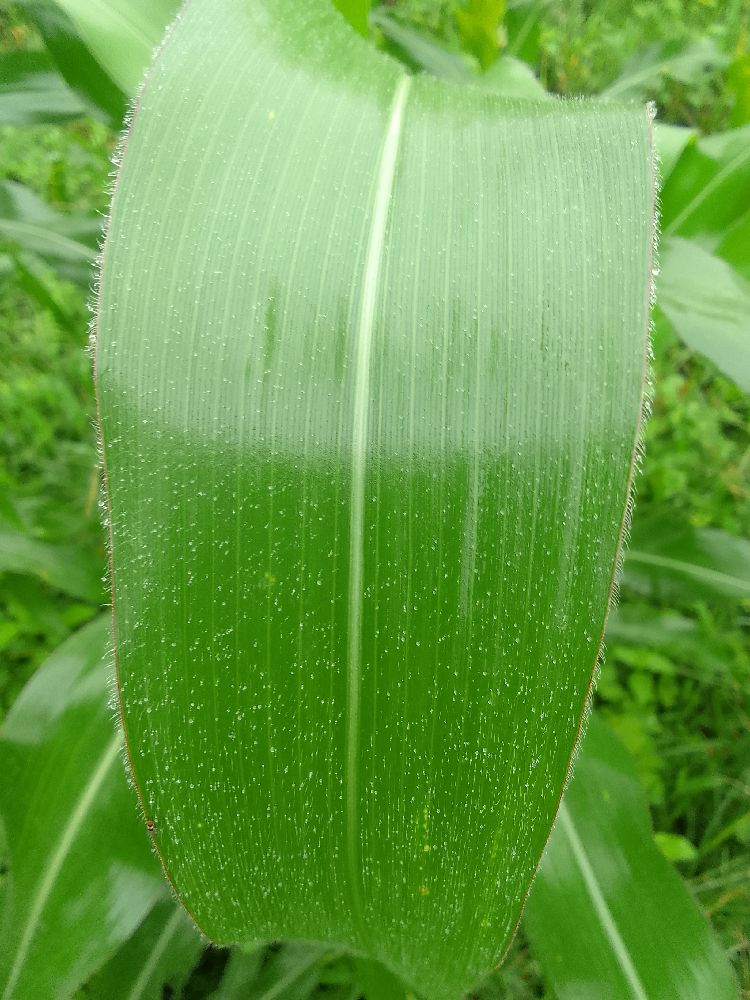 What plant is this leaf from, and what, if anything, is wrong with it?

maize, healthy
